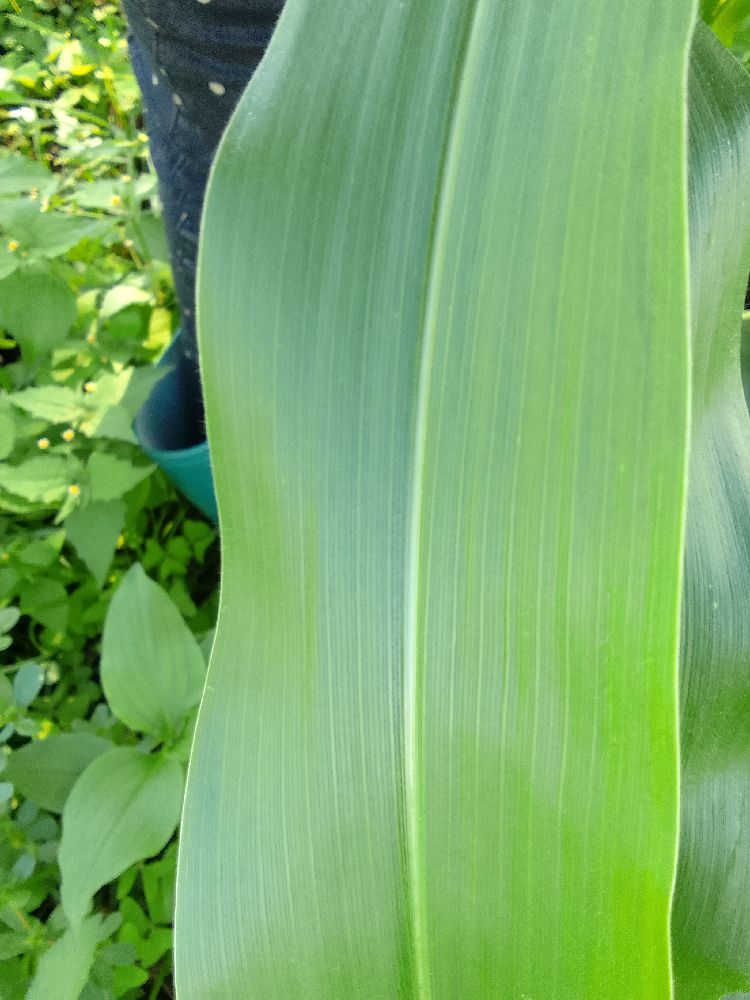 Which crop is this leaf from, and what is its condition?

maize, healthy
